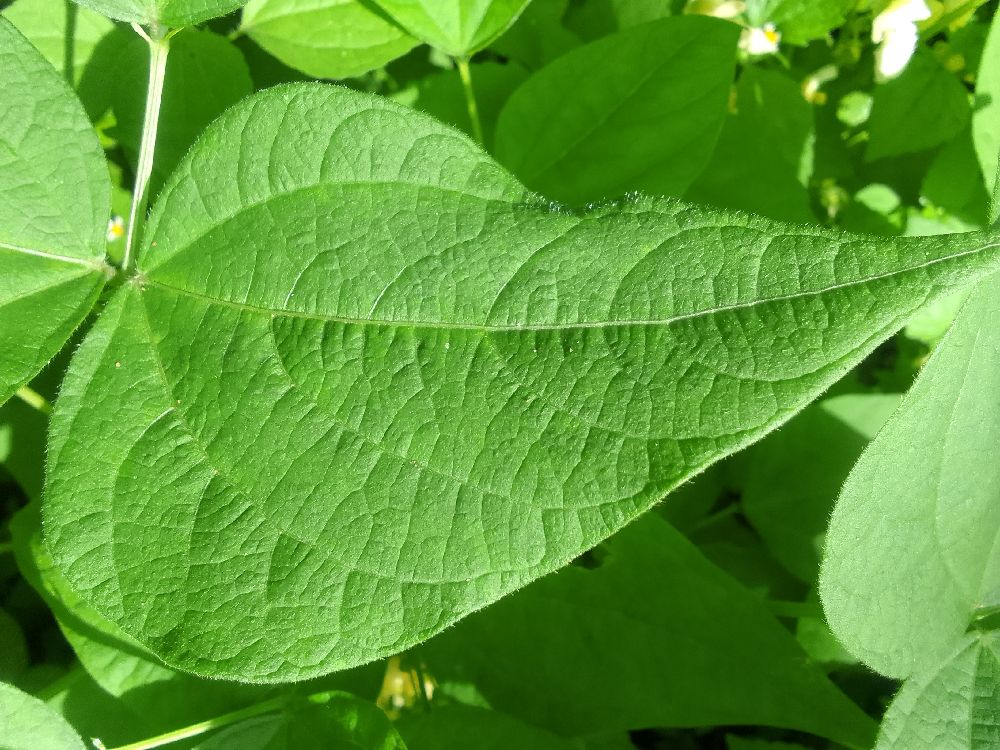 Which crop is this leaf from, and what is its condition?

common bean, healthy
